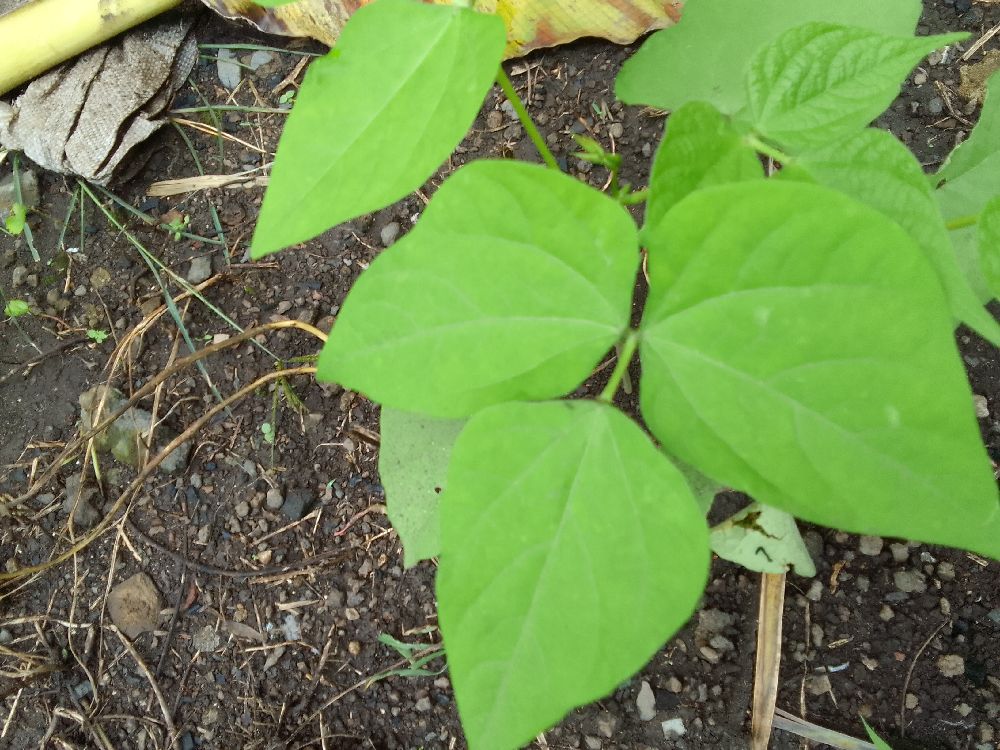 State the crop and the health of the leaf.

common bean, healthy
